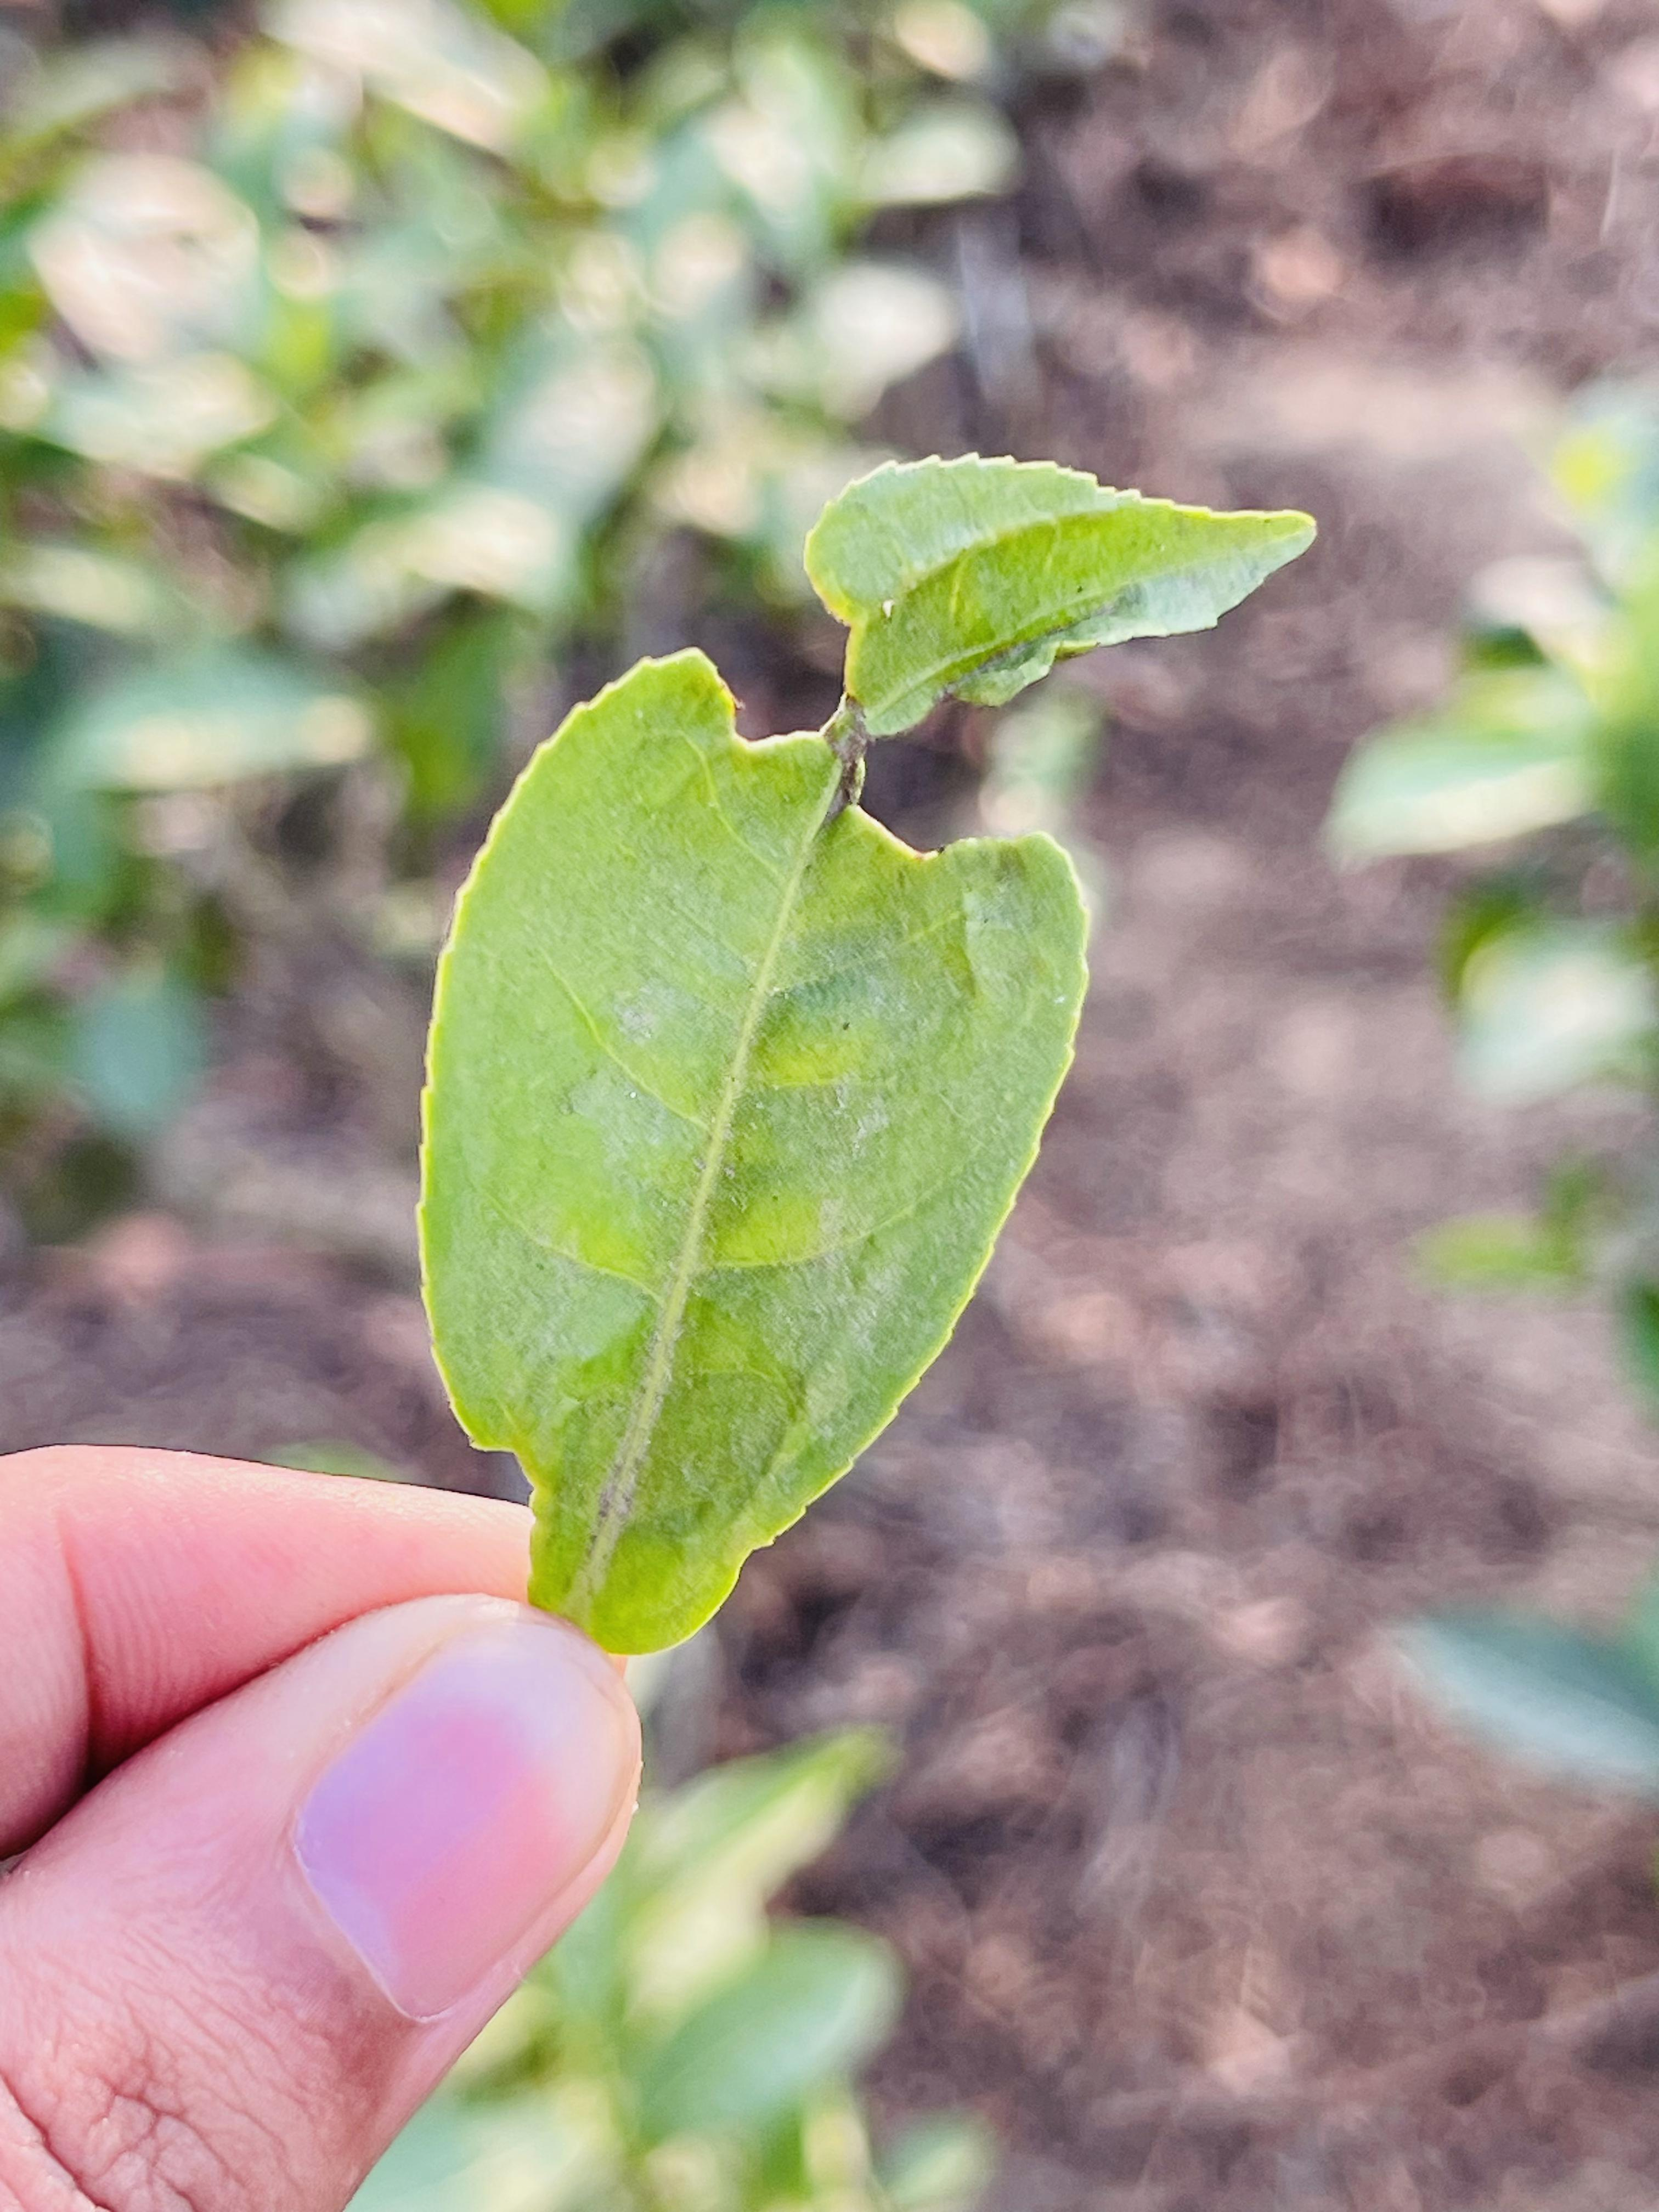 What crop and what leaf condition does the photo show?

tea, helopeltis
